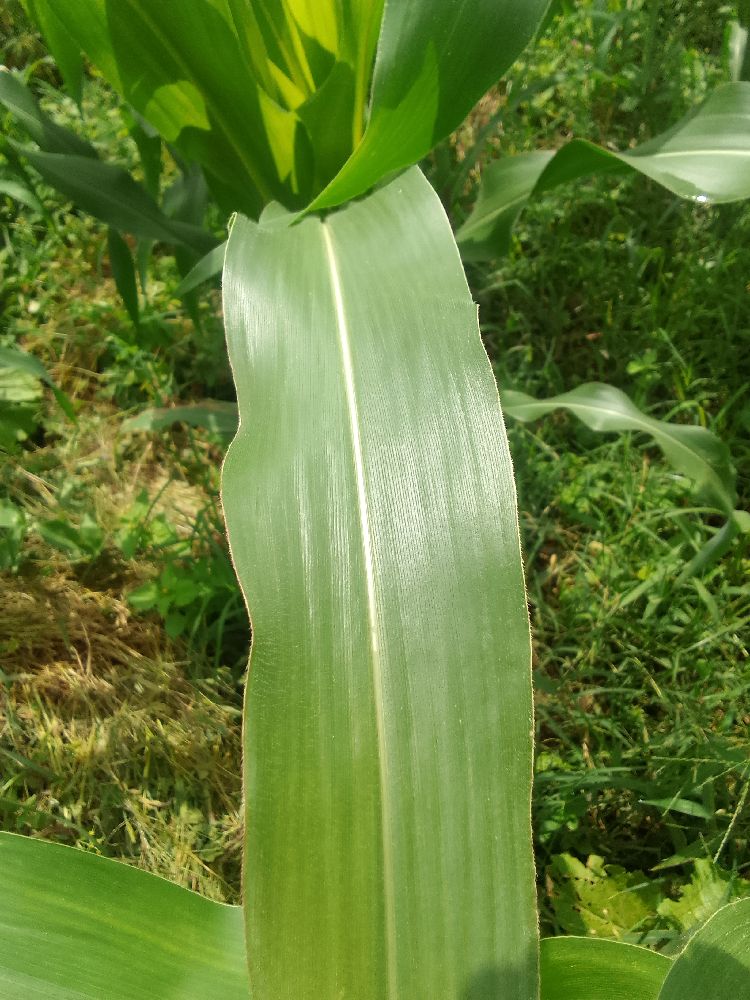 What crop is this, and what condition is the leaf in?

maize, healthy
